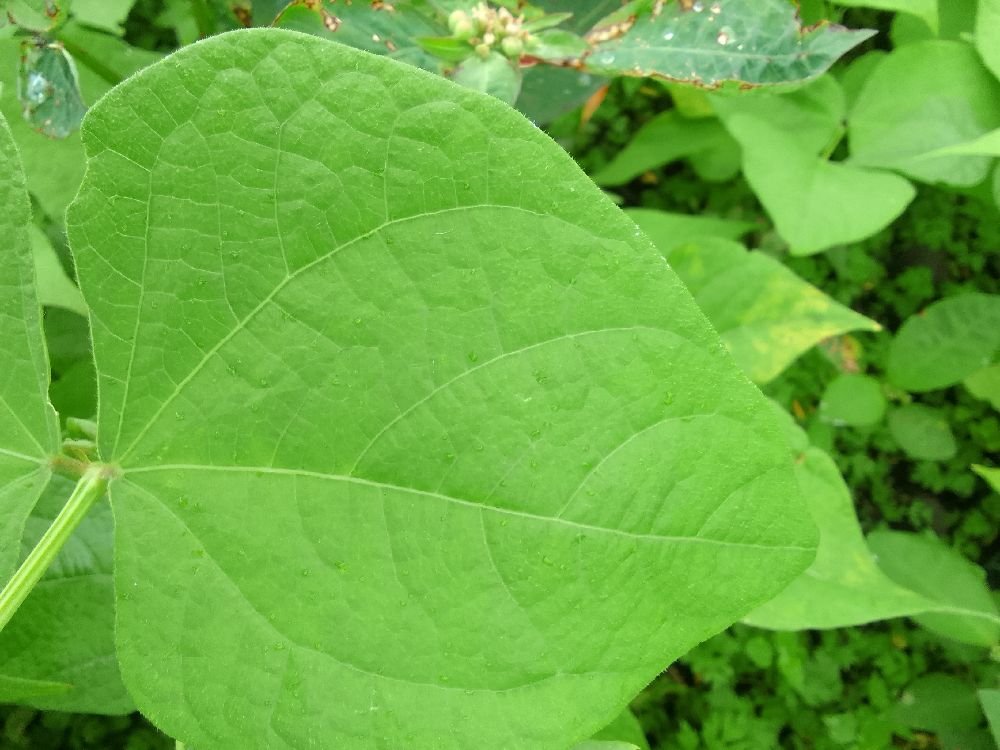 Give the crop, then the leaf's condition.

common bean, healthy
